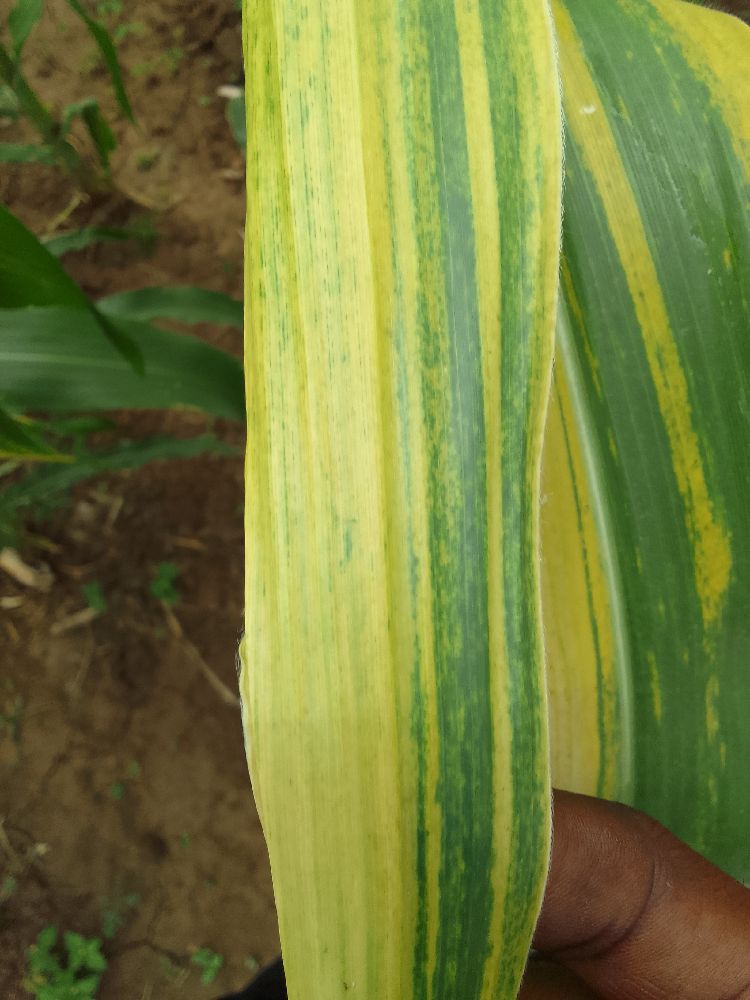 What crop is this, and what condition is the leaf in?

maize, maize lethal necrosis
